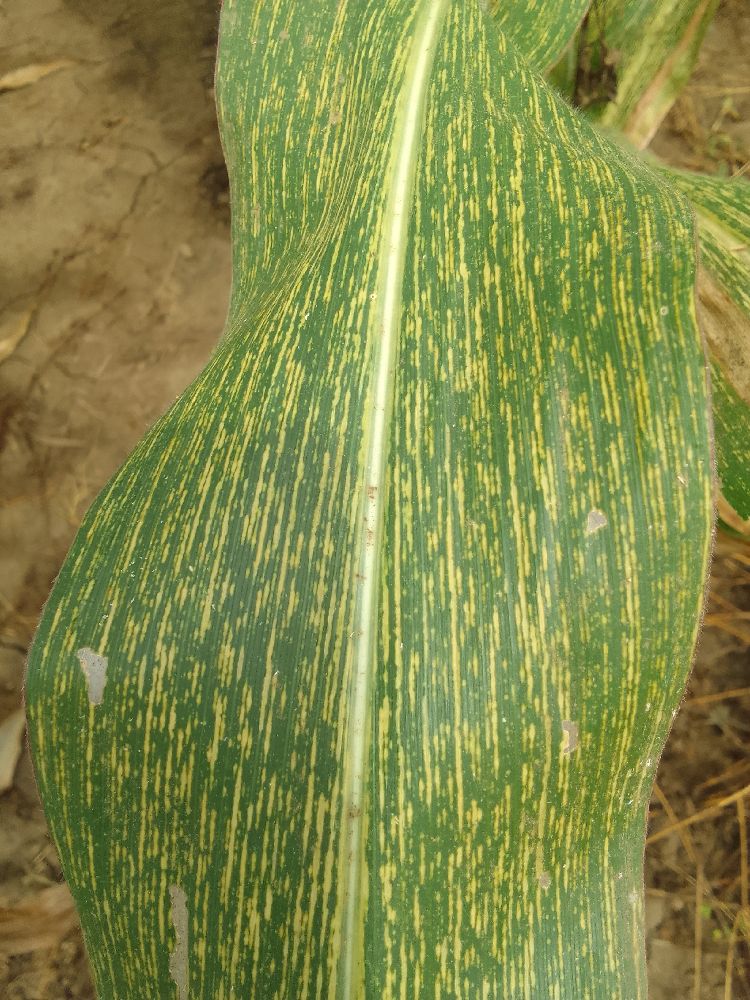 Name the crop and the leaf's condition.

maize, maize streak virus
